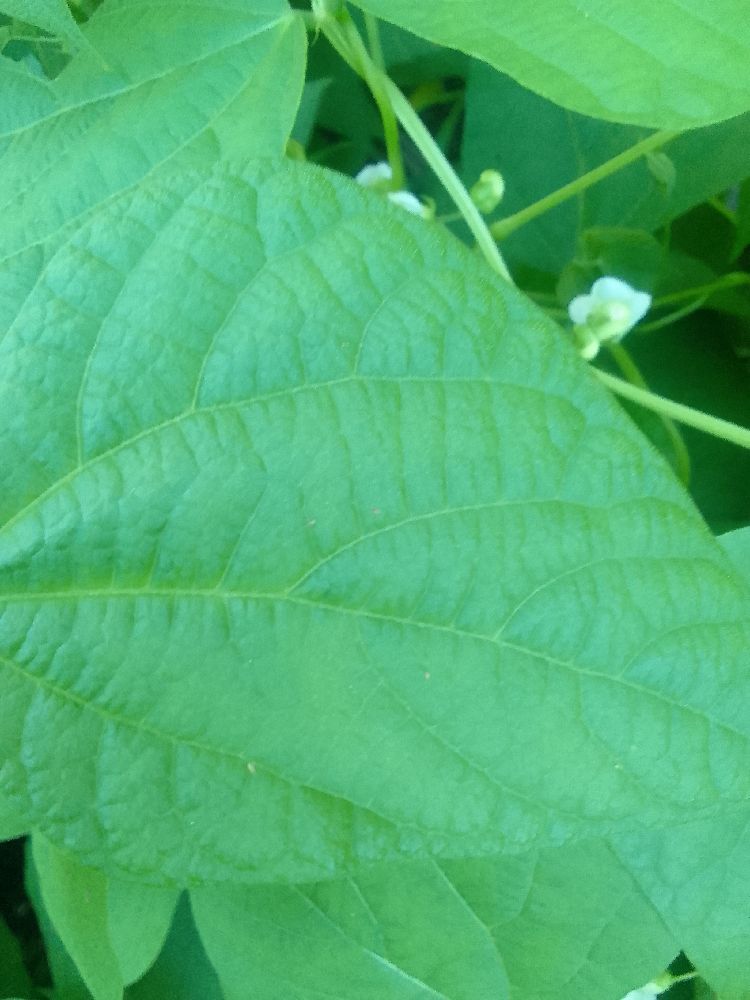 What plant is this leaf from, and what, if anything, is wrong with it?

common bean, healthy
